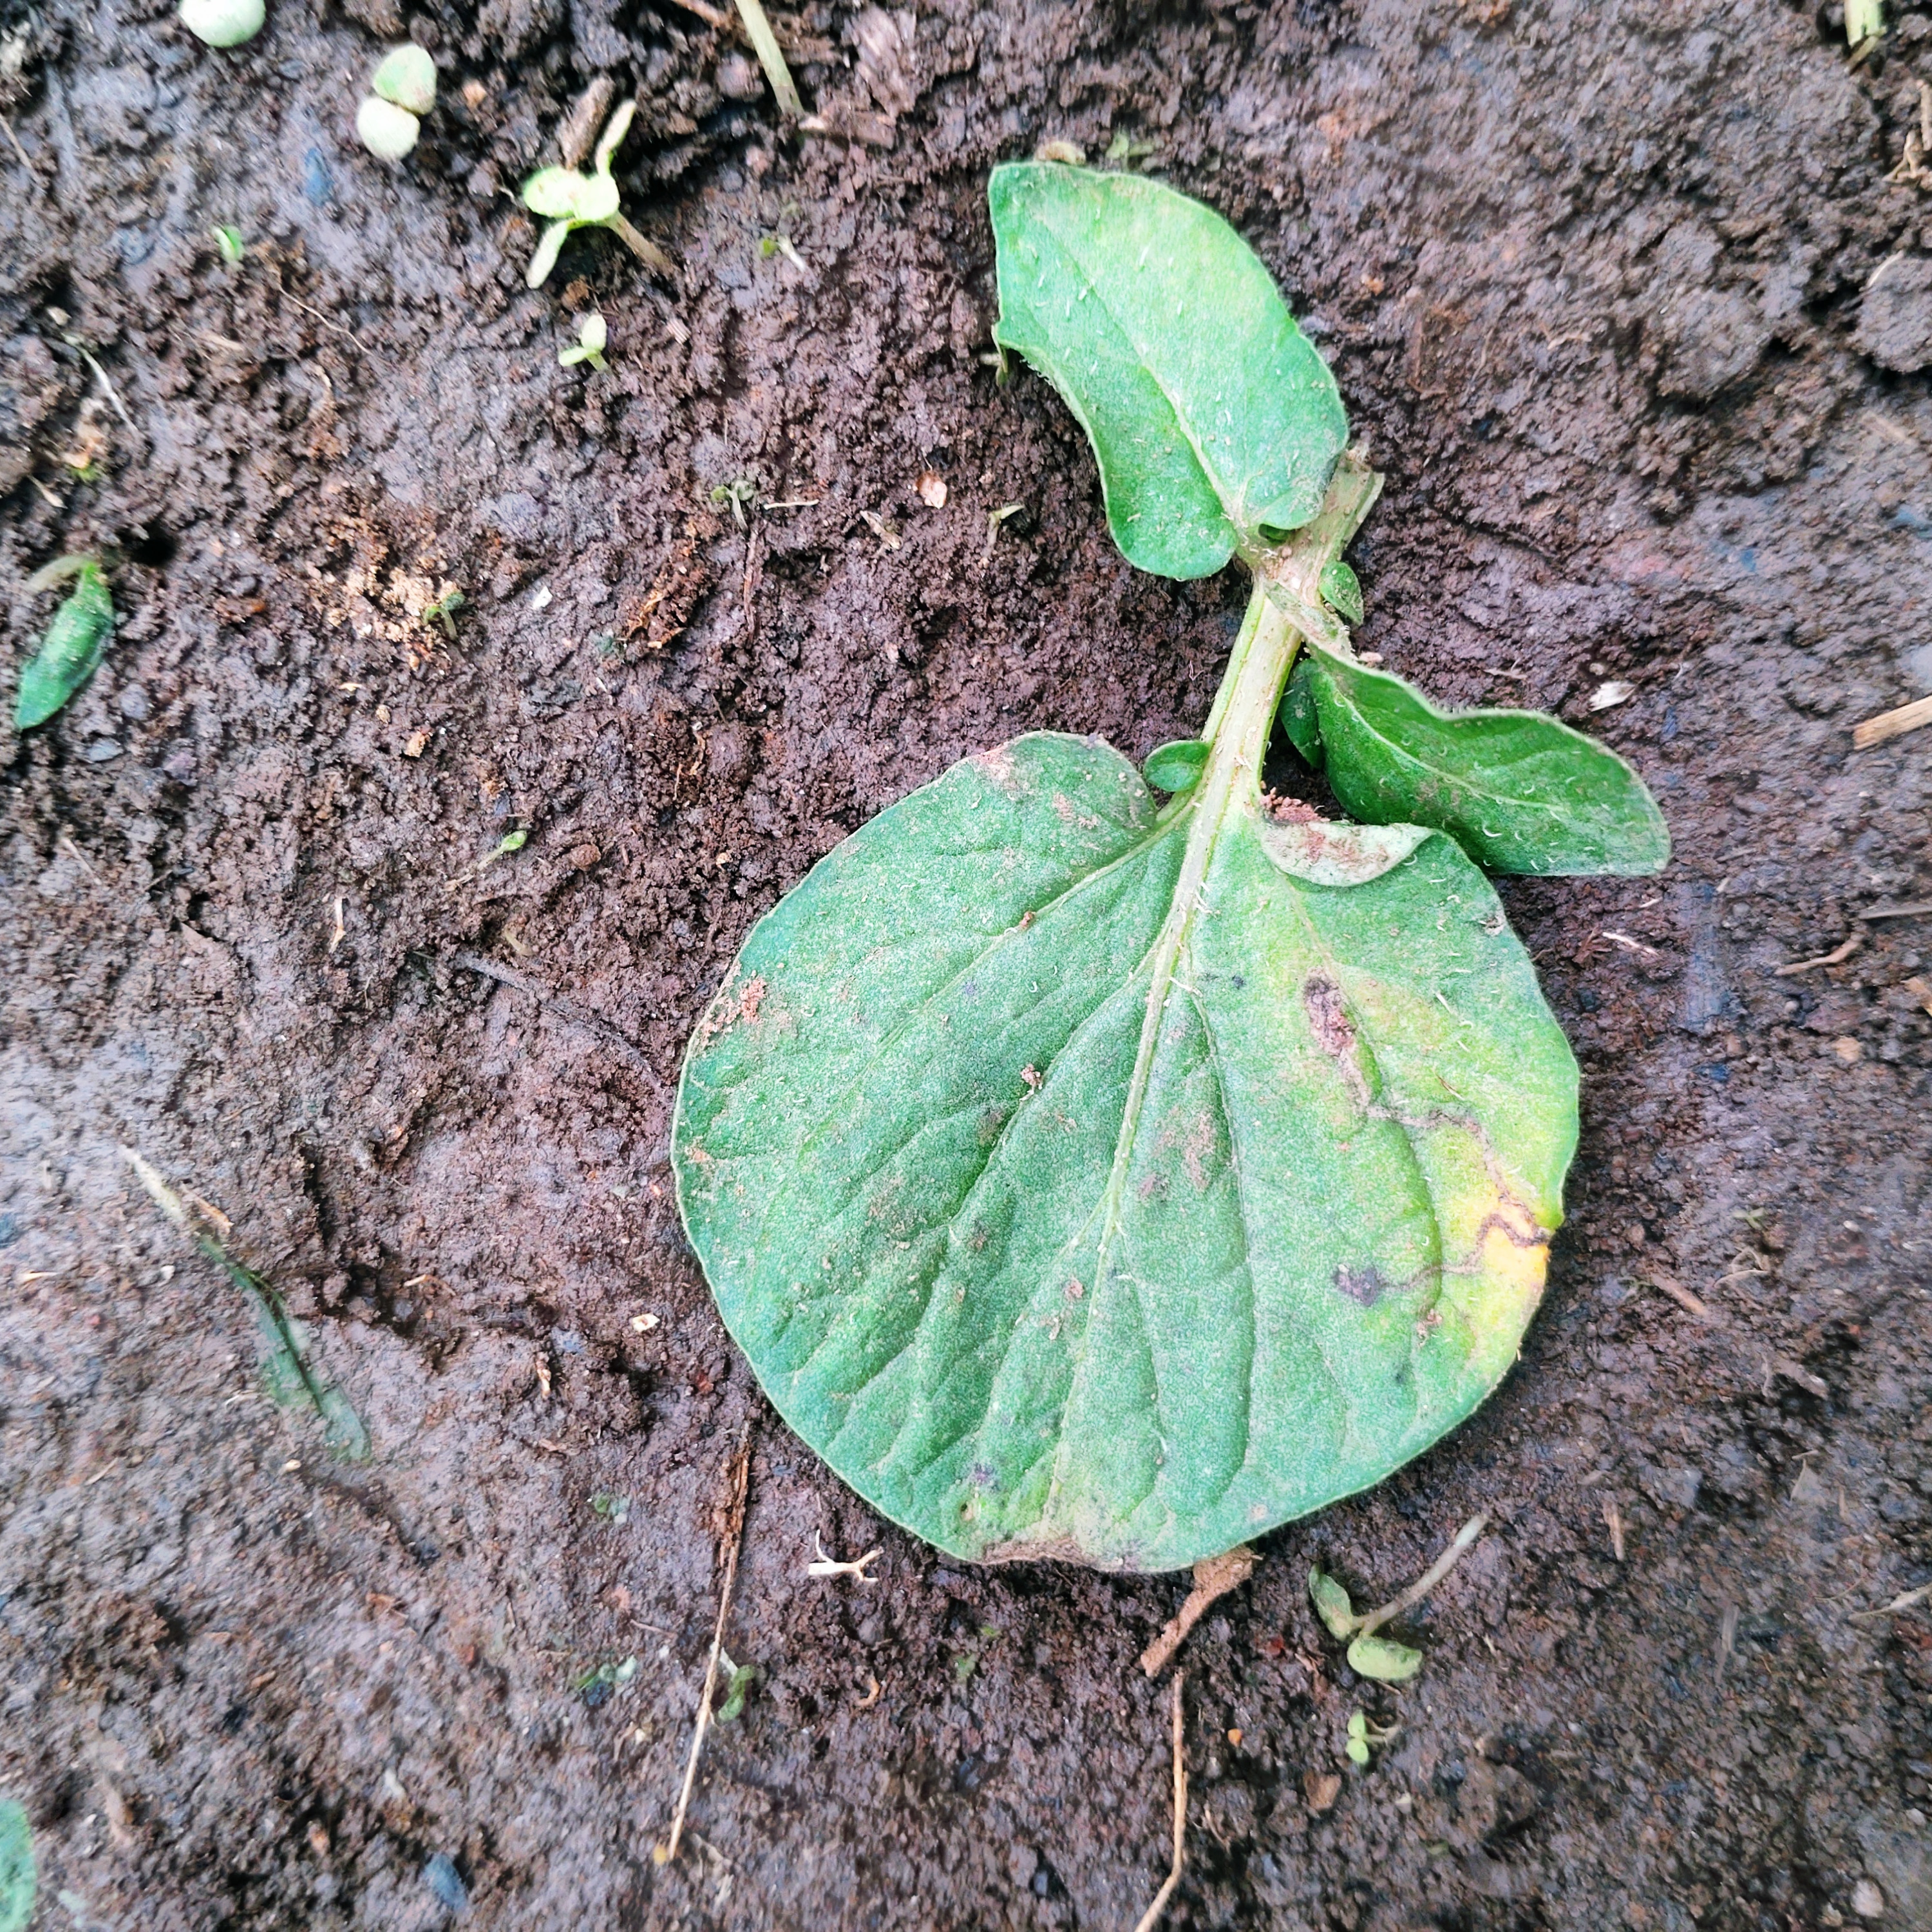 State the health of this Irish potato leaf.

late blight
